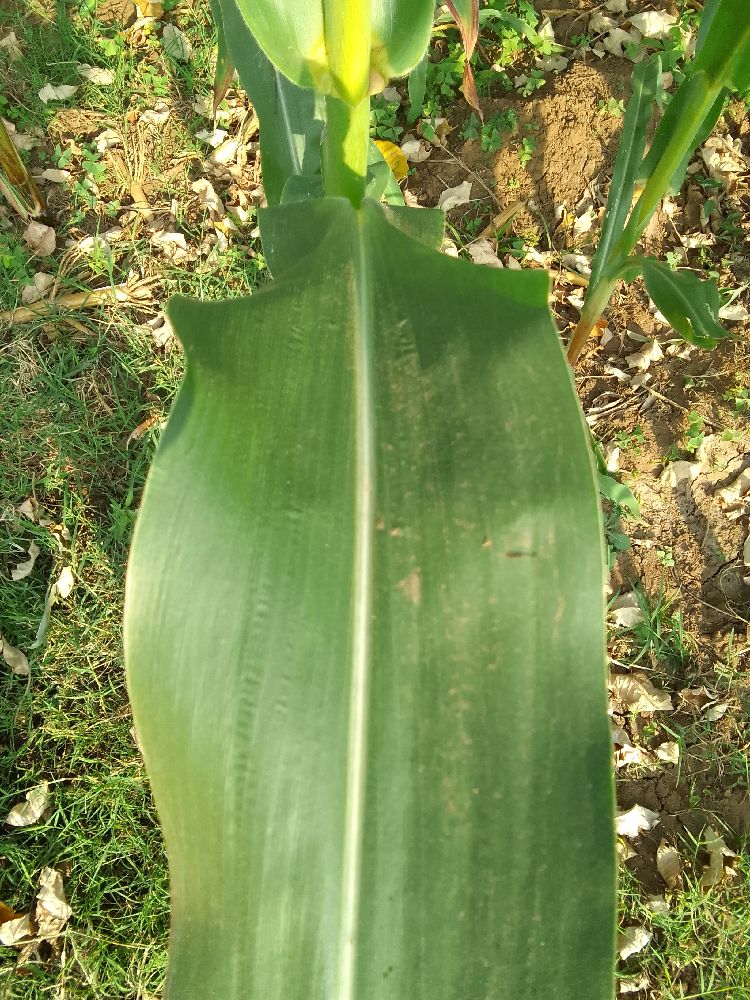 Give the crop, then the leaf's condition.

maize, healthy
